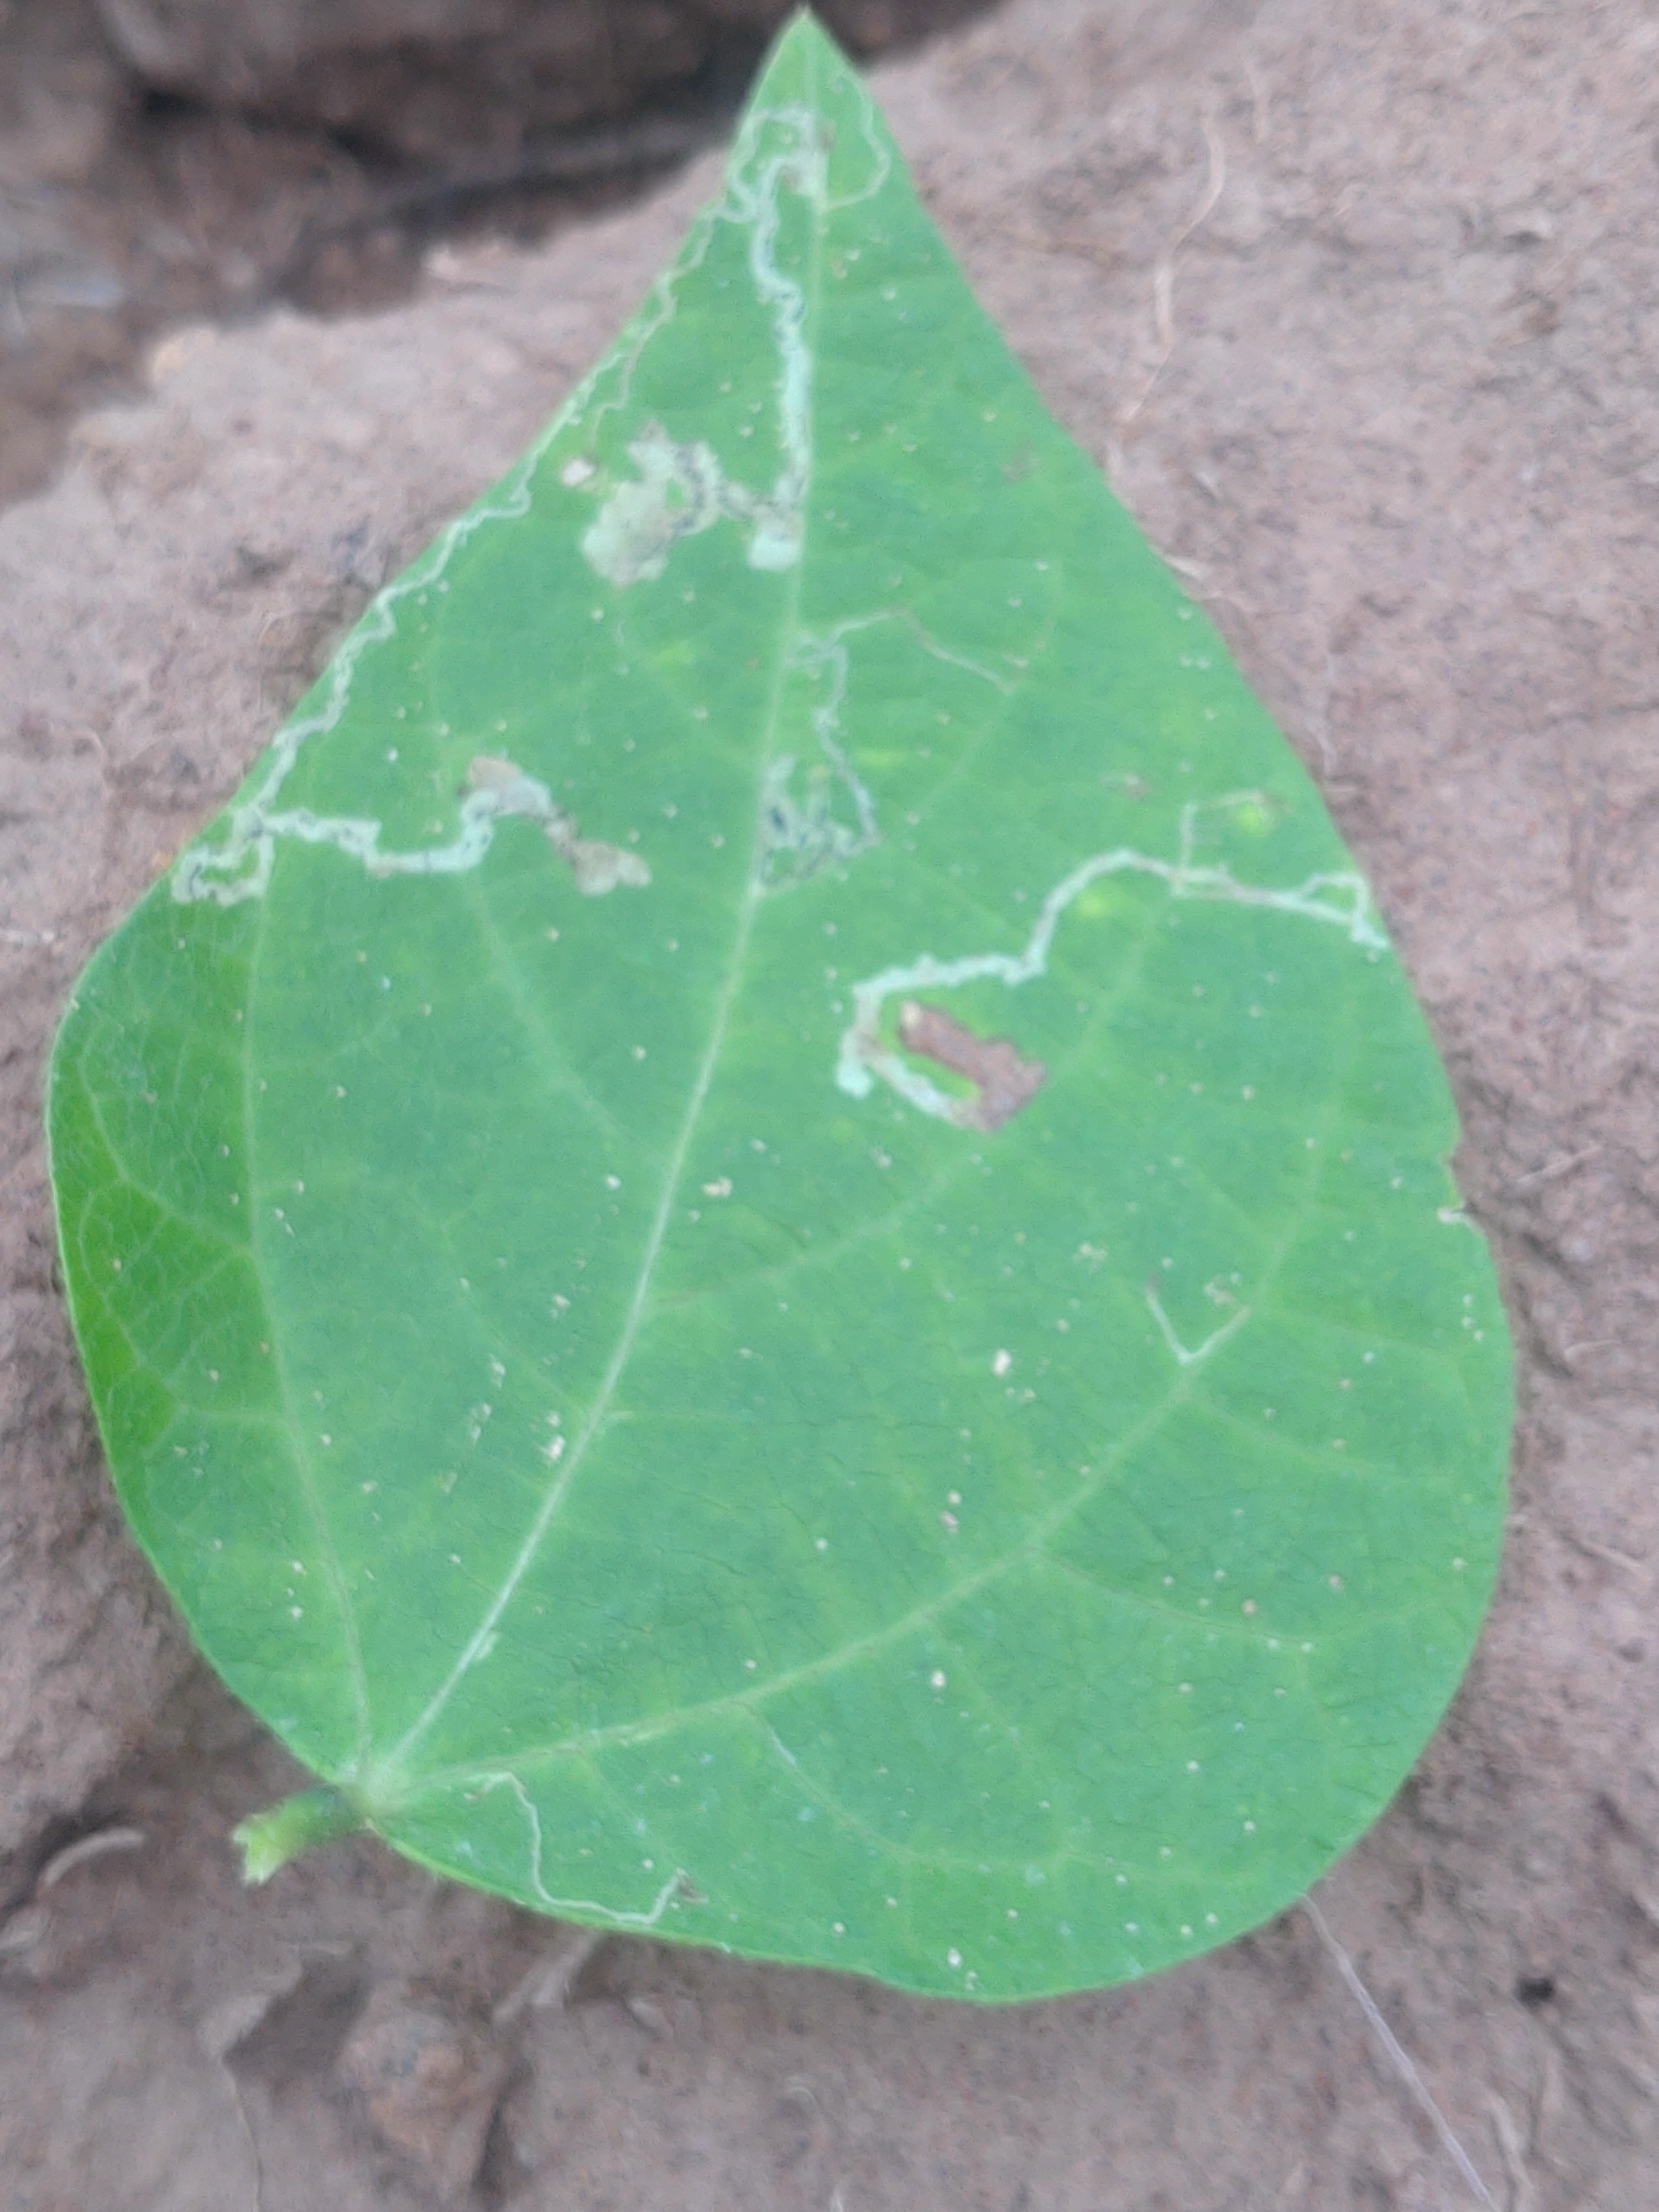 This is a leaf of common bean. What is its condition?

anthracnose
